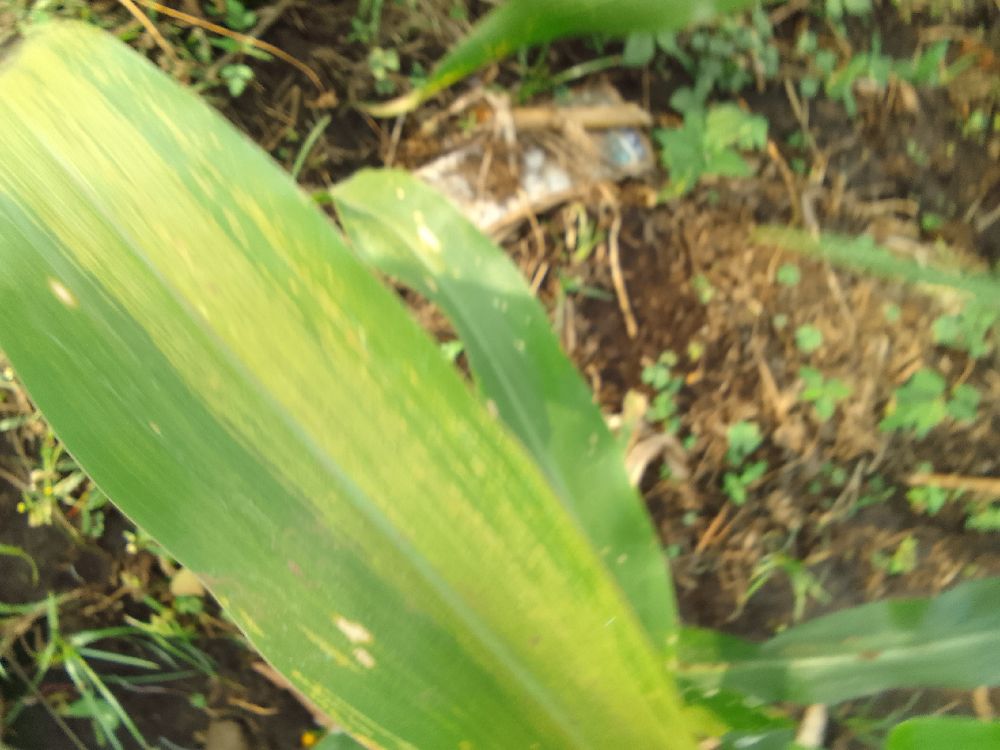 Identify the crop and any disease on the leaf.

maize, maize lethal necrosis
